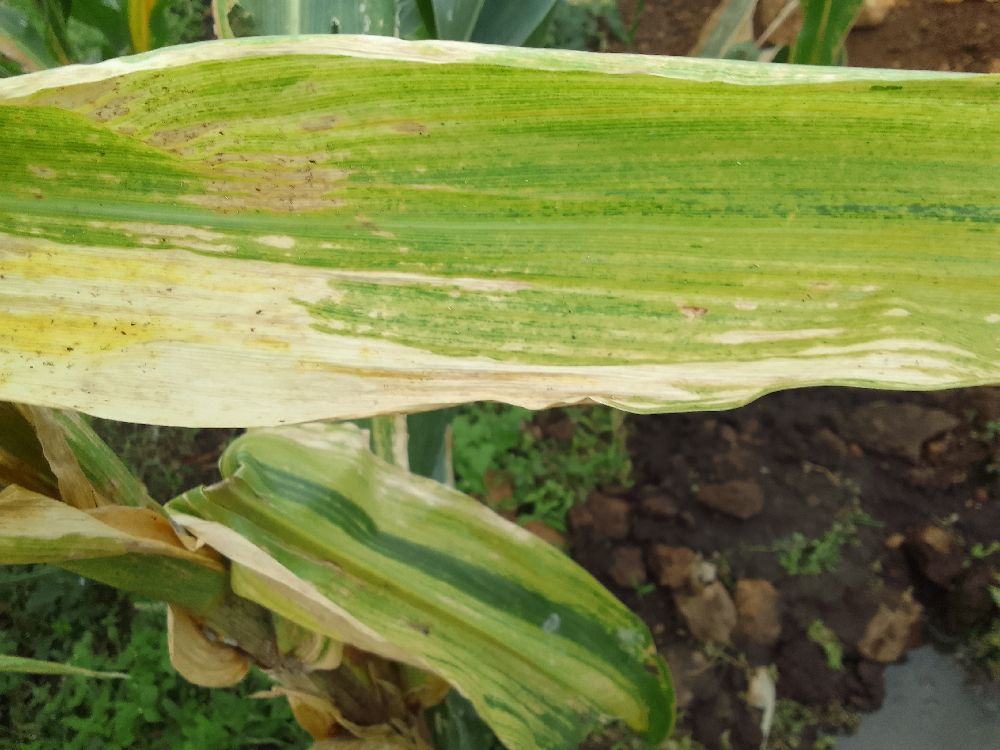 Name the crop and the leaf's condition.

maize, maize lethal necrosis
